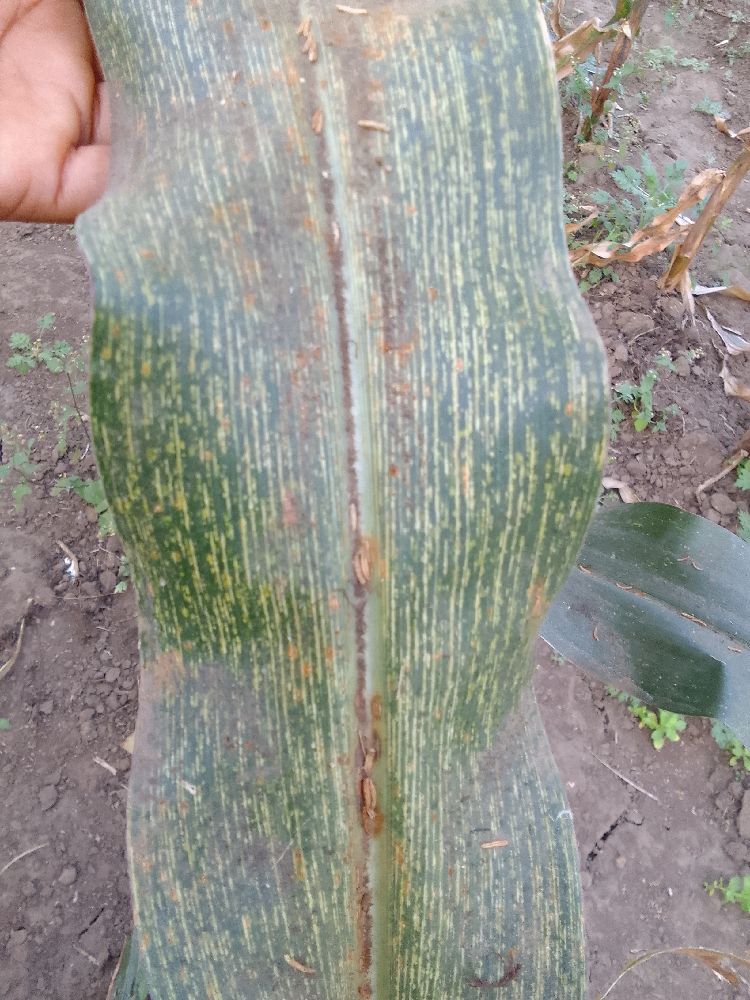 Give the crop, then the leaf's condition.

maize, maize streak virus
